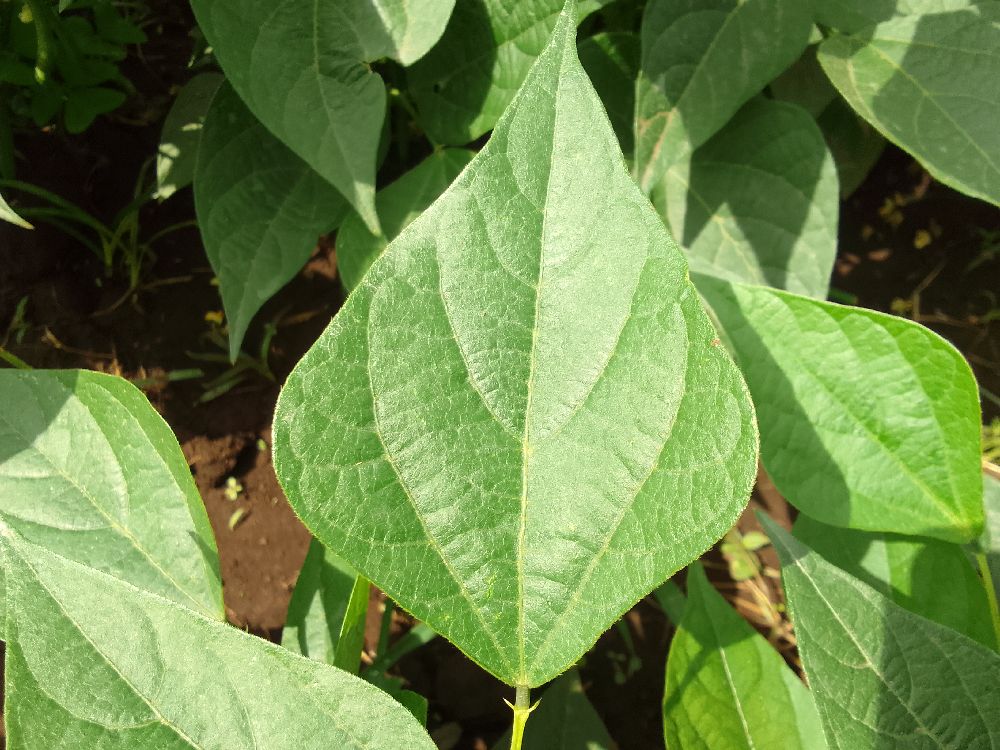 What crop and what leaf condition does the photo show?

common bean, healthy
